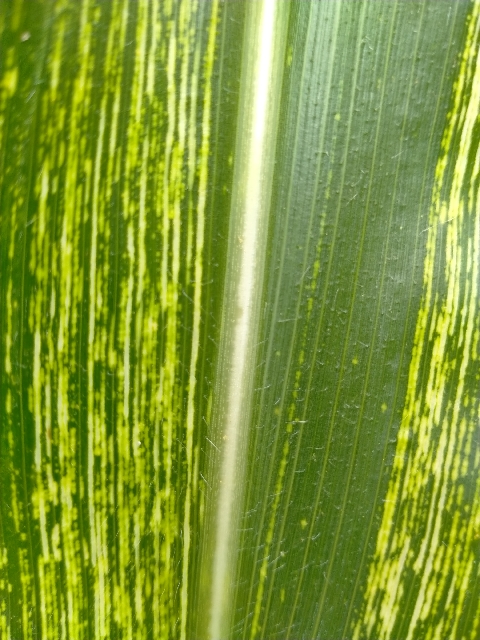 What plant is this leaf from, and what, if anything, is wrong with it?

maize, maize streak virus
